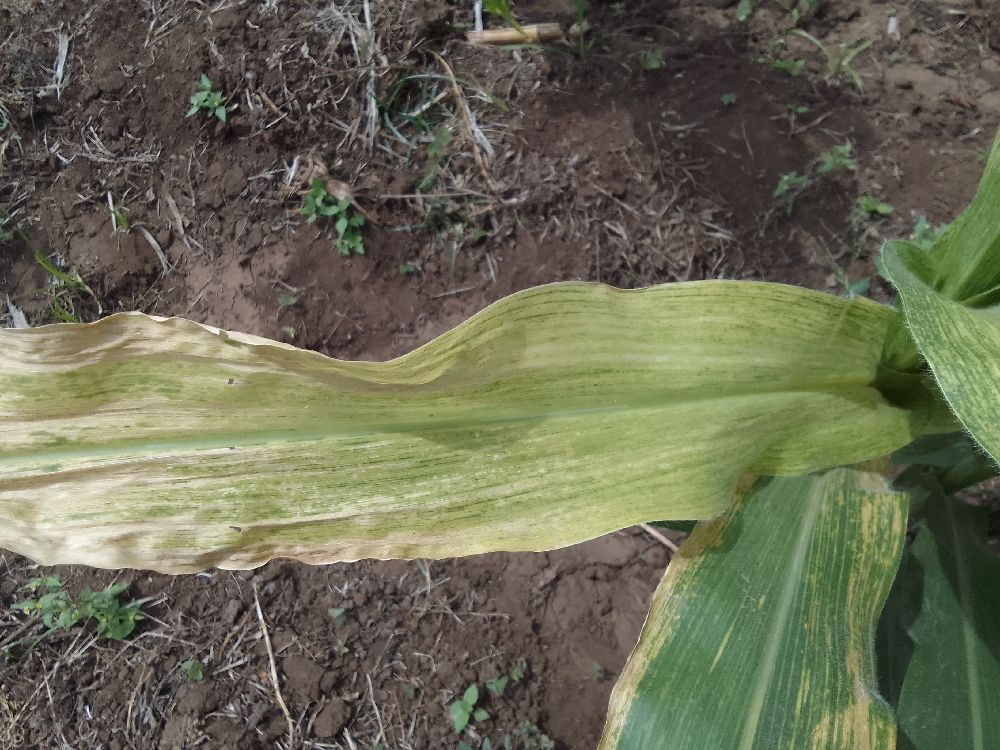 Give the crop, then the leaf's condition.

maize, maize lethal necrosis
